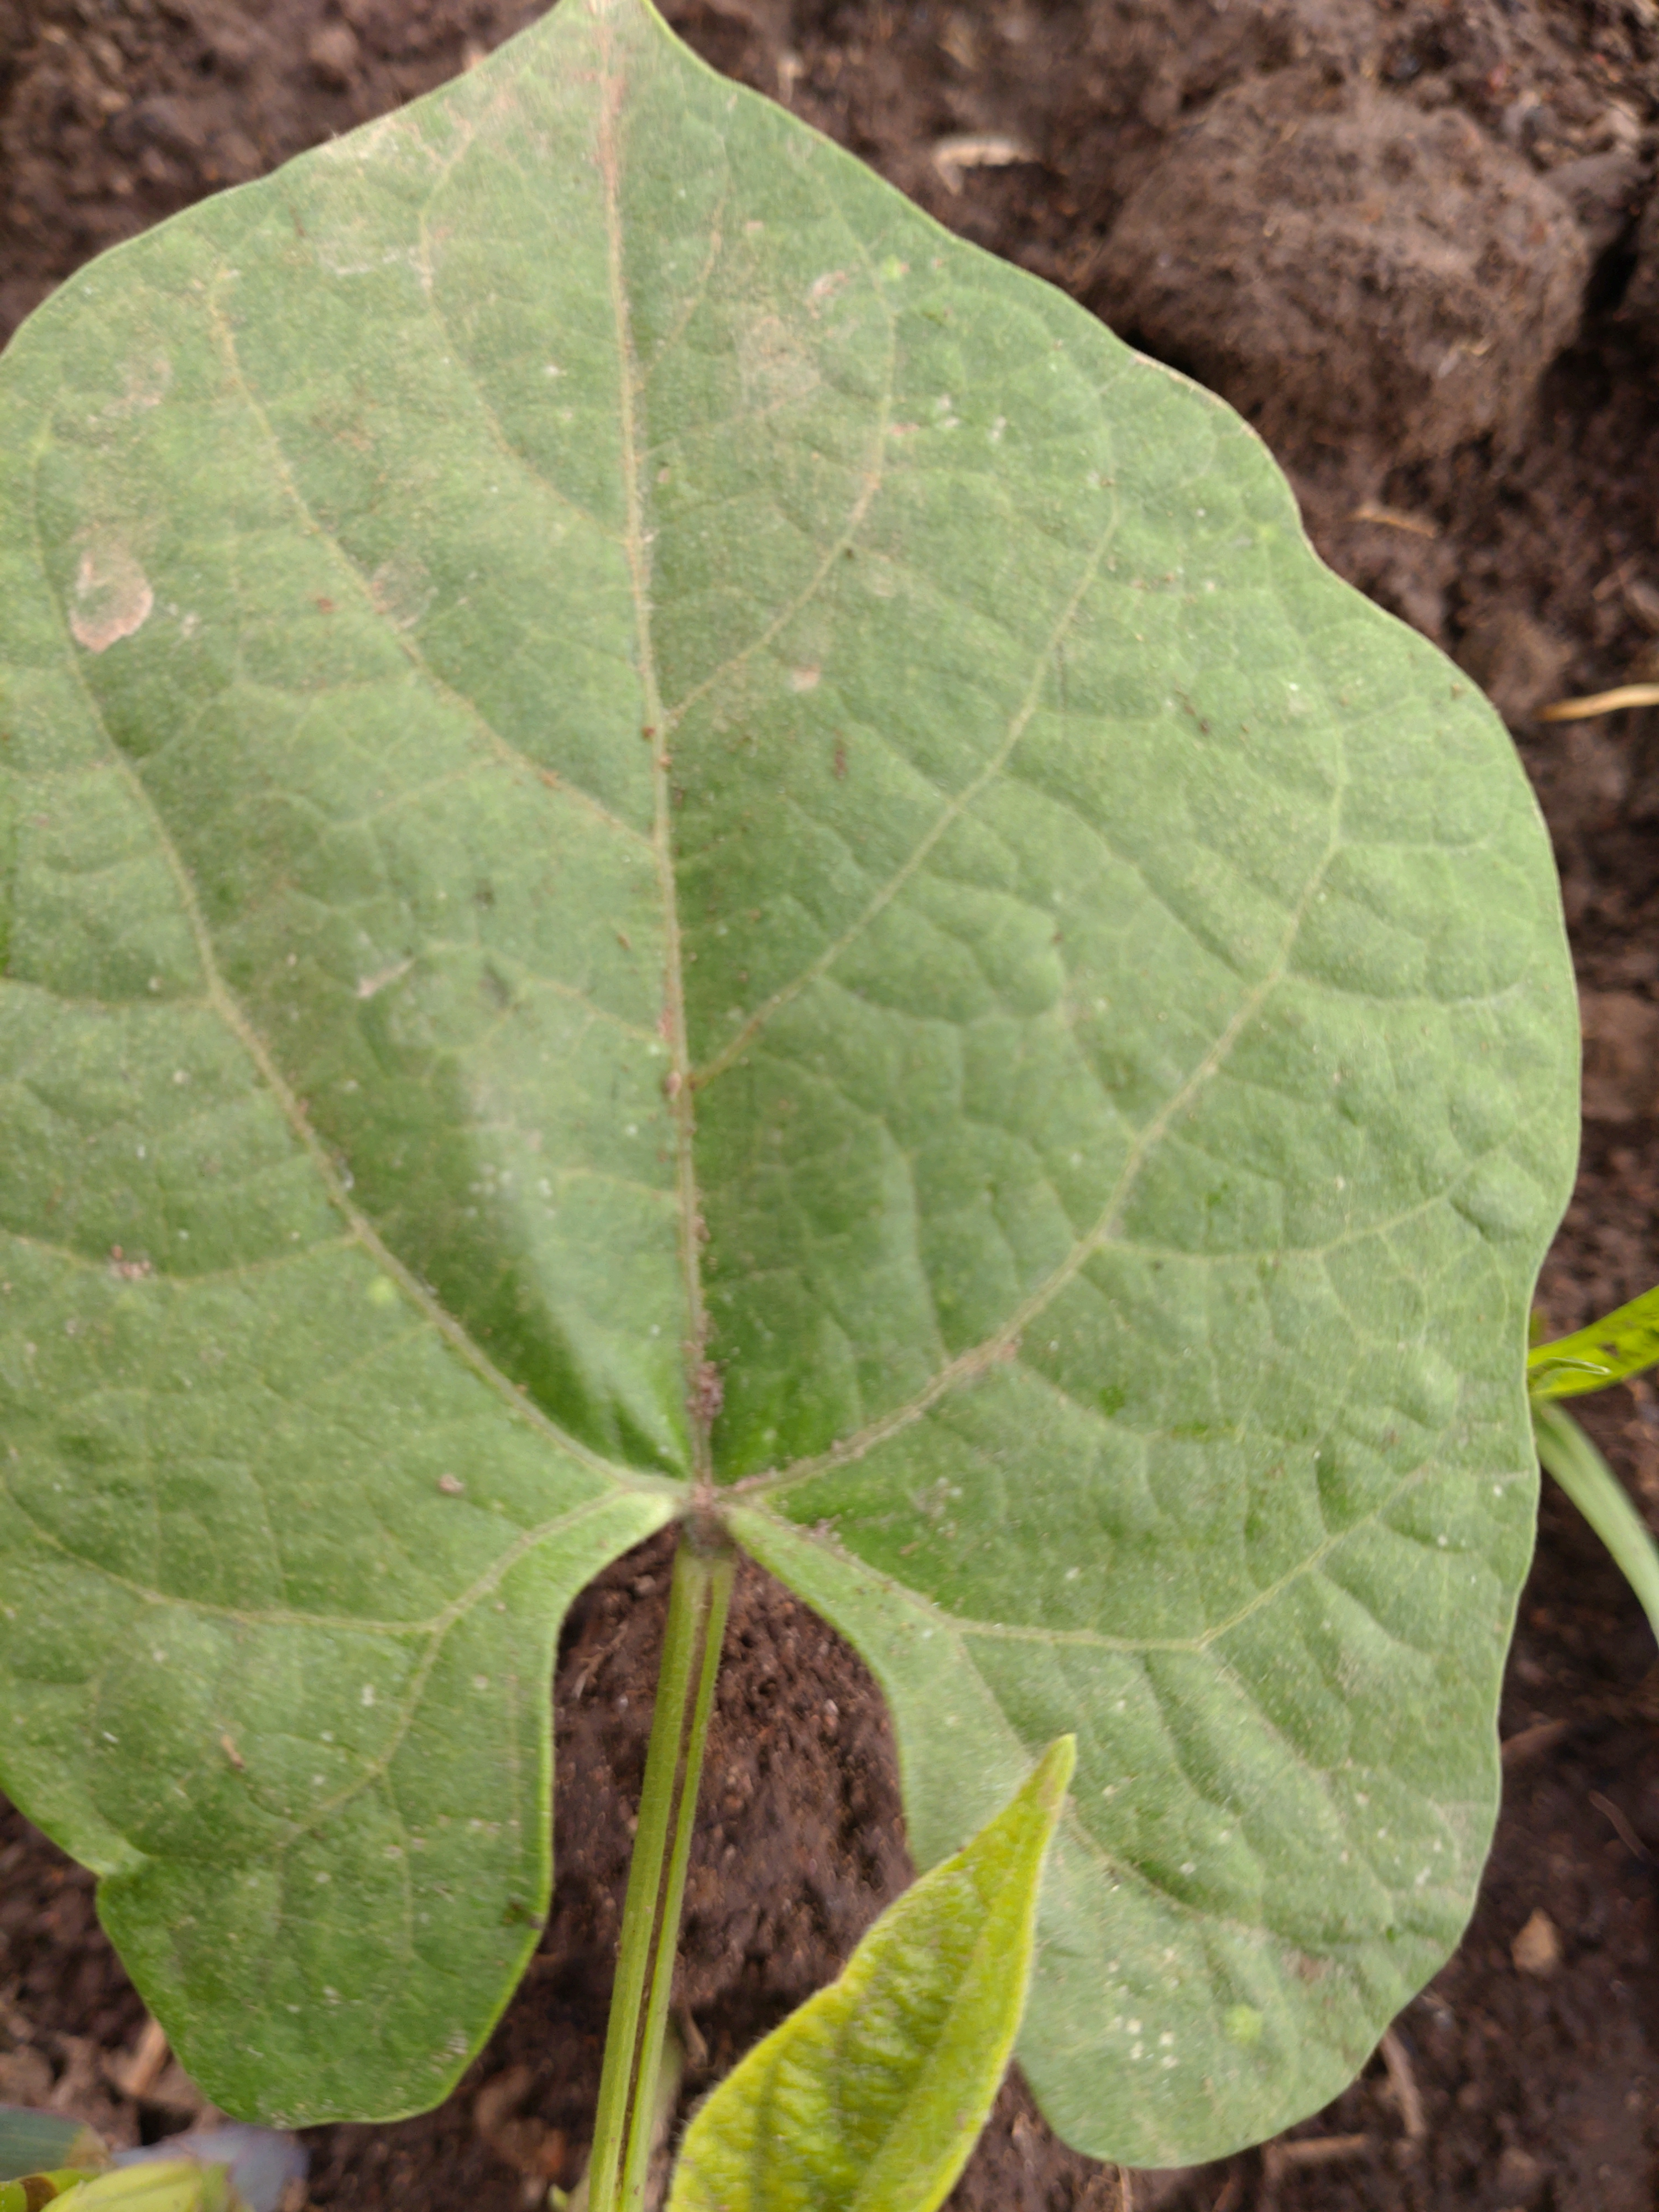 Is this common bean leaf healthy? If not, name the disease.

healthy
